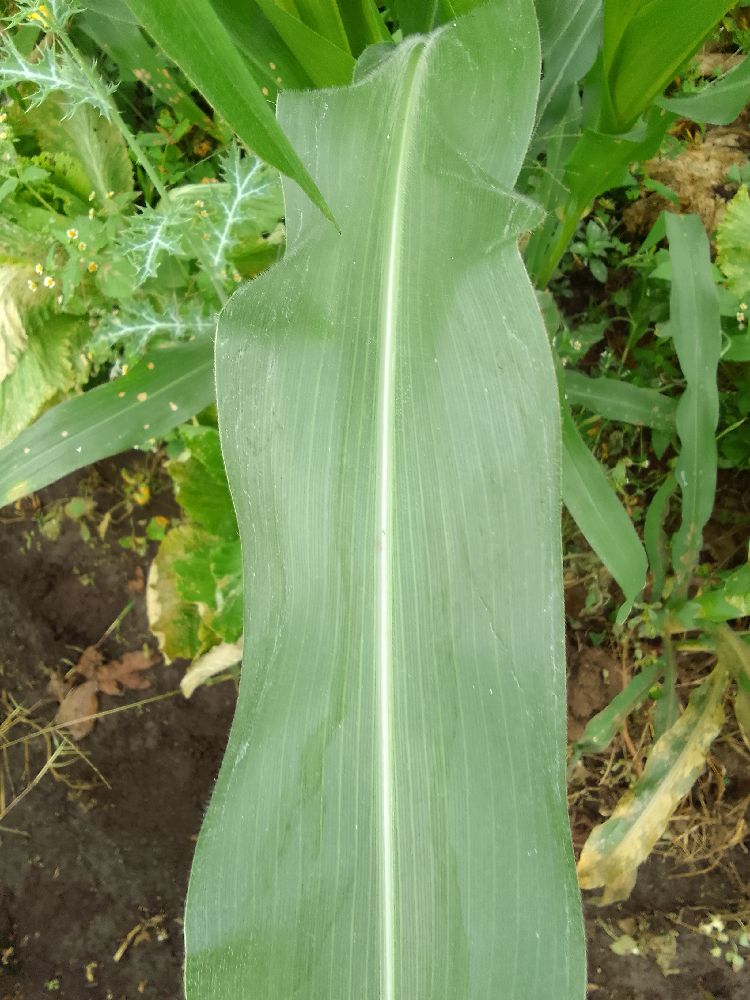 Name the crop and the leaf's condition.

maize, healthy
